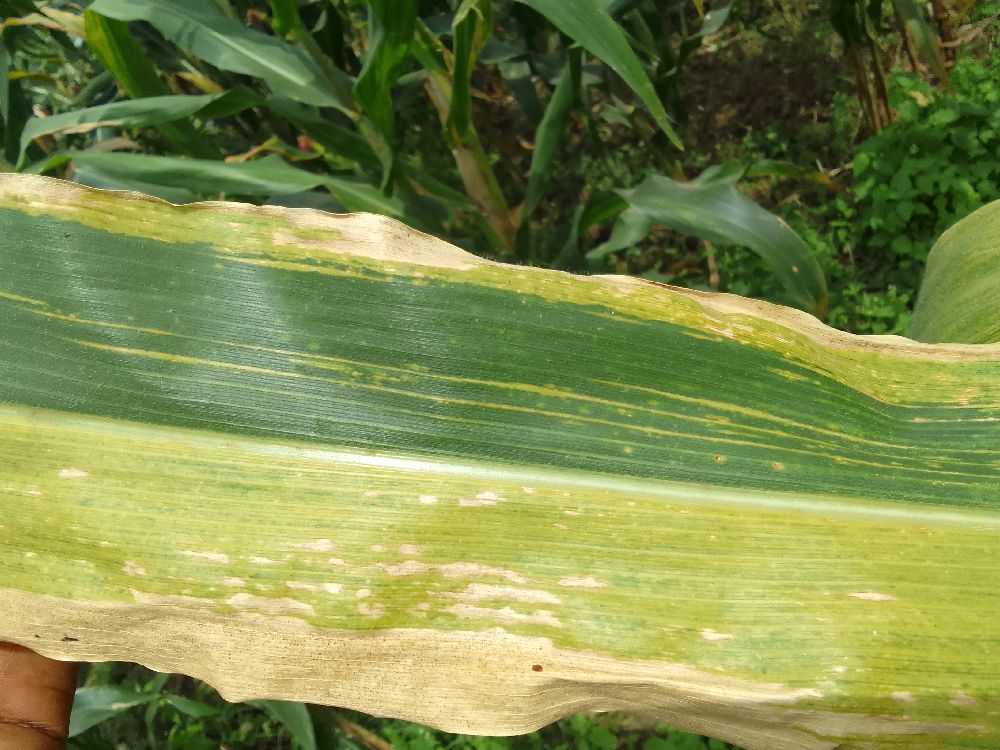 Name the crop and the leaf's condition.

maize, maize lethal necrosis
